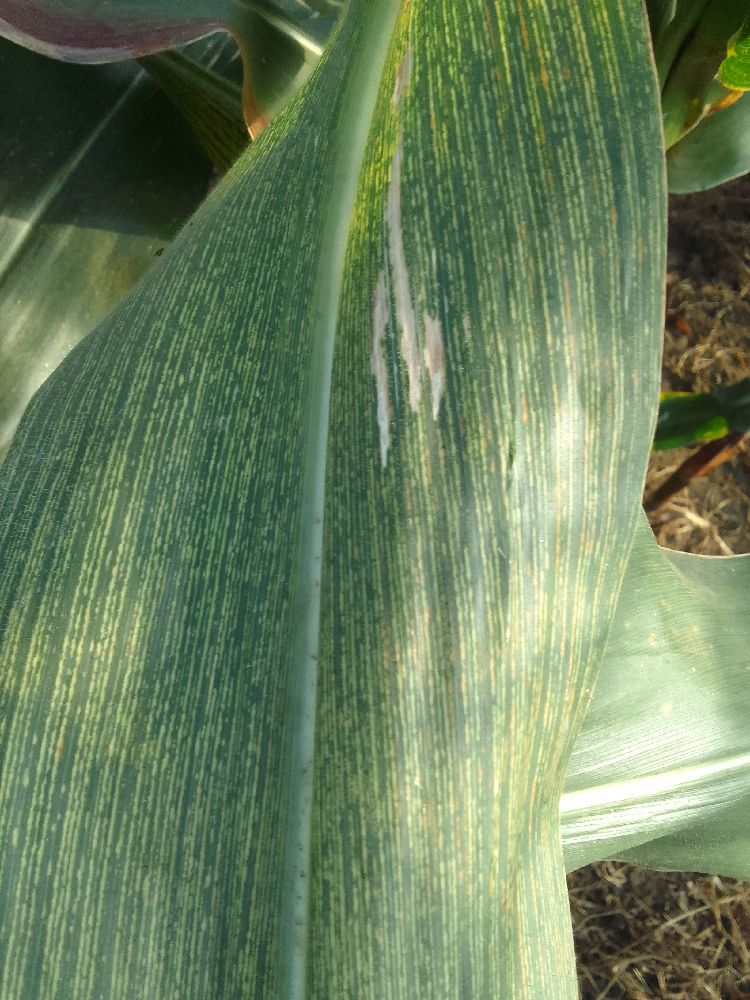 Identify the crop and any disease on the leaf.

maize, maize streak virus
